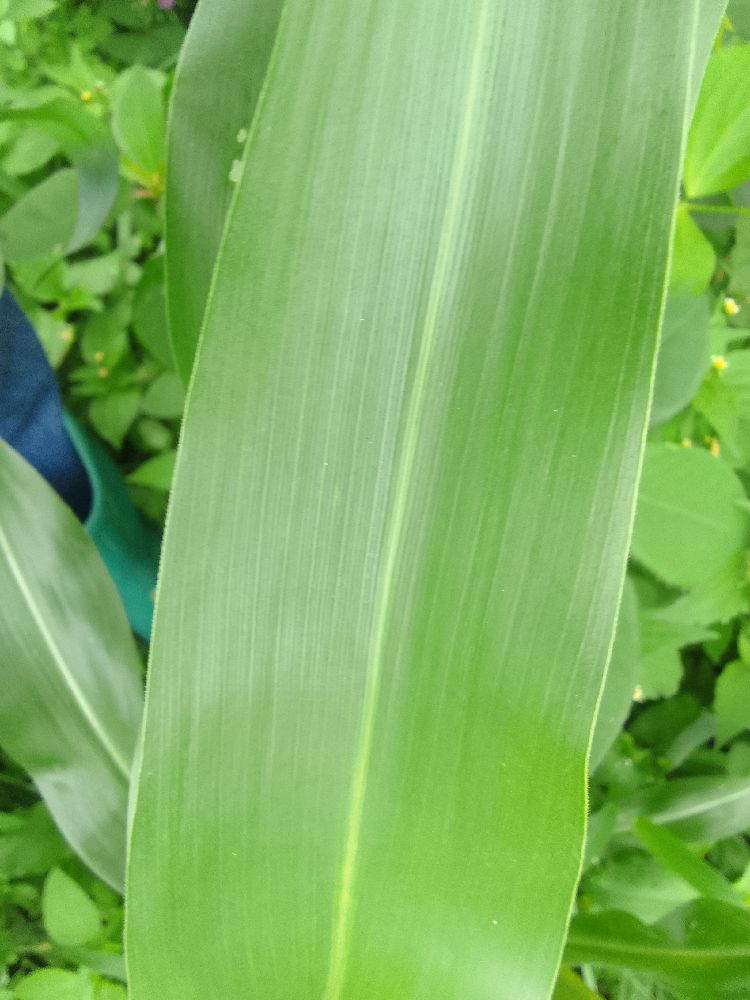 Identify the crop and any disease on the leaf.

maize, healthy
